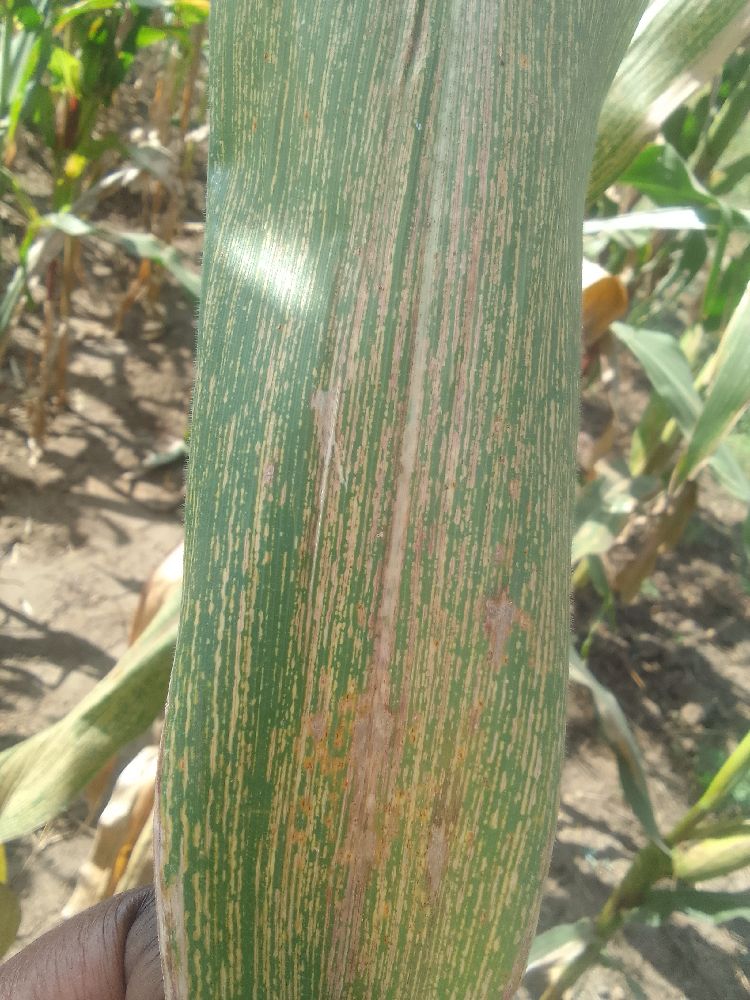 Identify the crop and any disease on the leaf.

maize, maize streak virus
